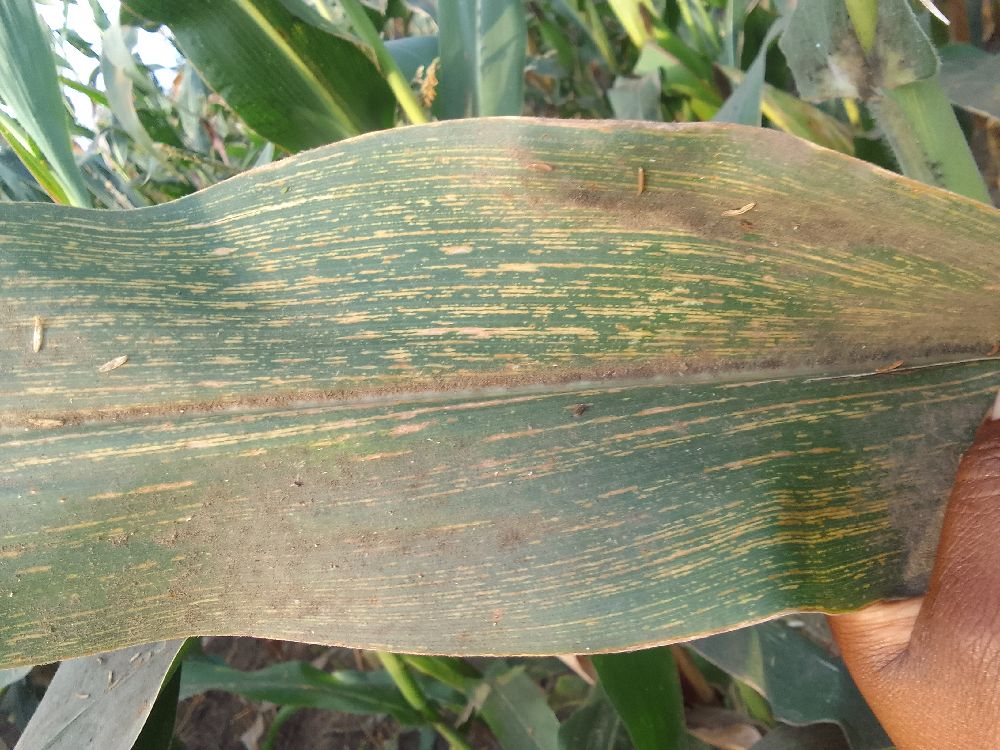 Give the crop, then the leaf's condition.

maize, maize streak virus
